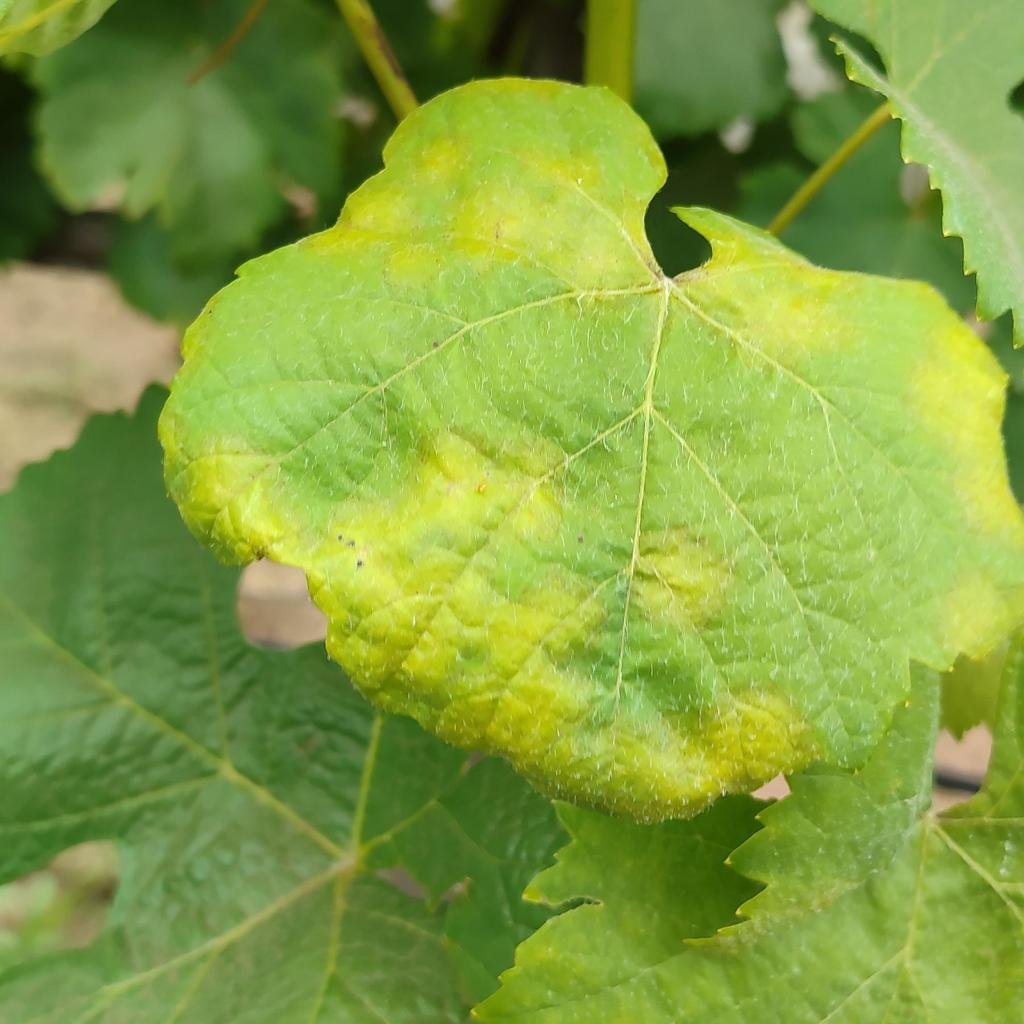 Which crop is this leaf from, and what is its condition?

grapevine, downy mildew
